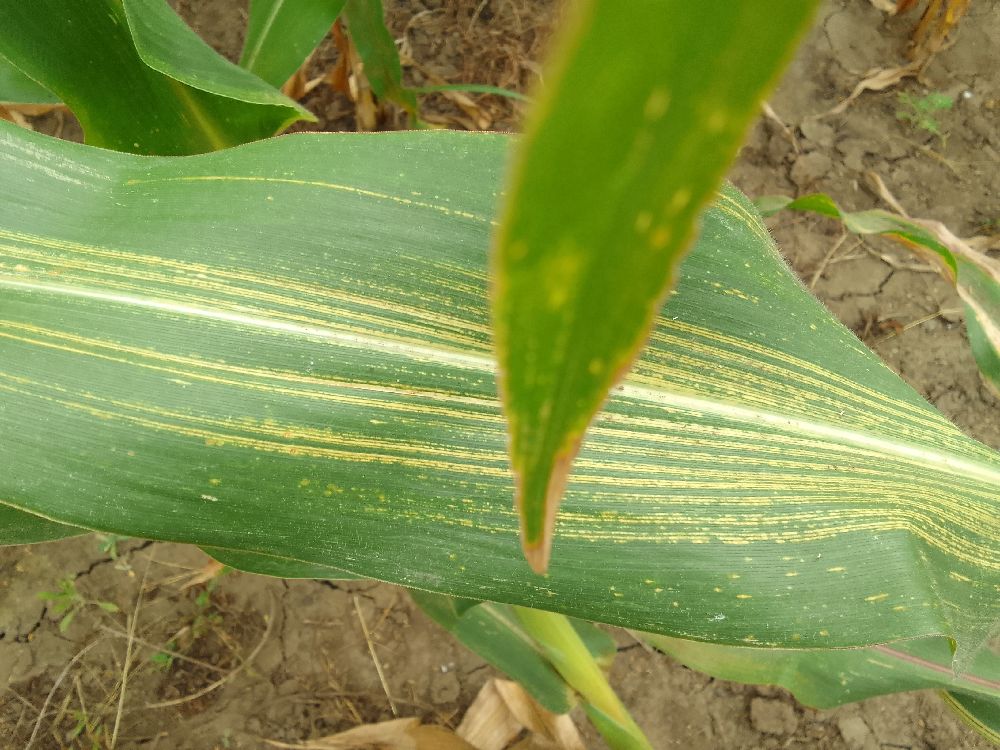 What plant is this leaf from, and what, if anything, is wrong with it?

maize, maize streak virus
